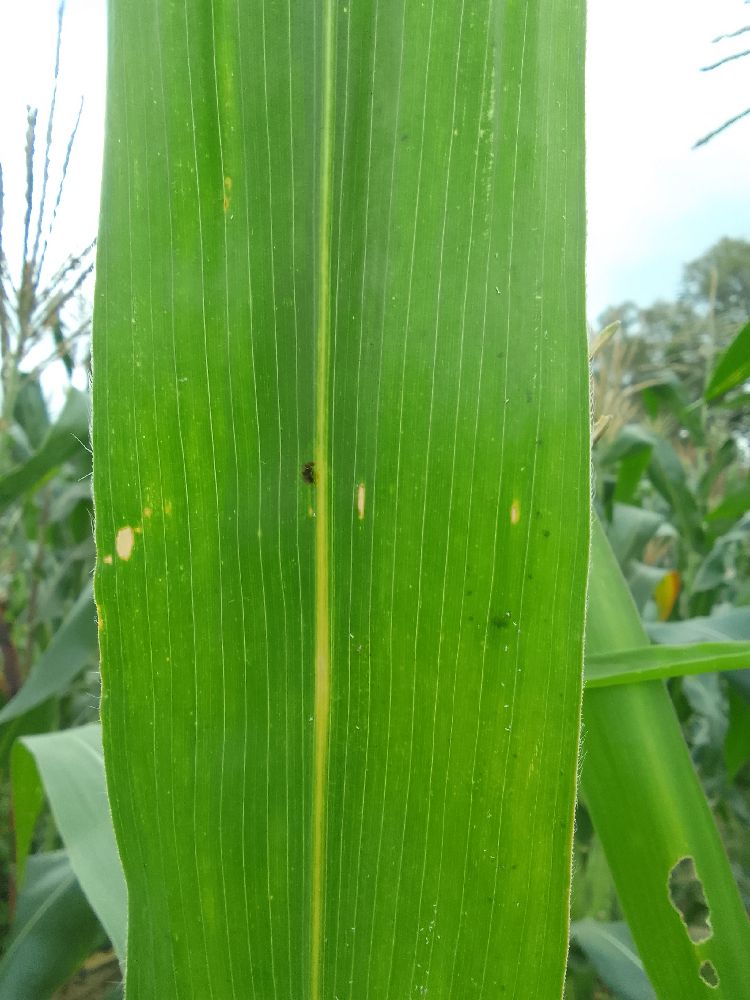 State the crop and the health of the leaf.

maize, healthy
